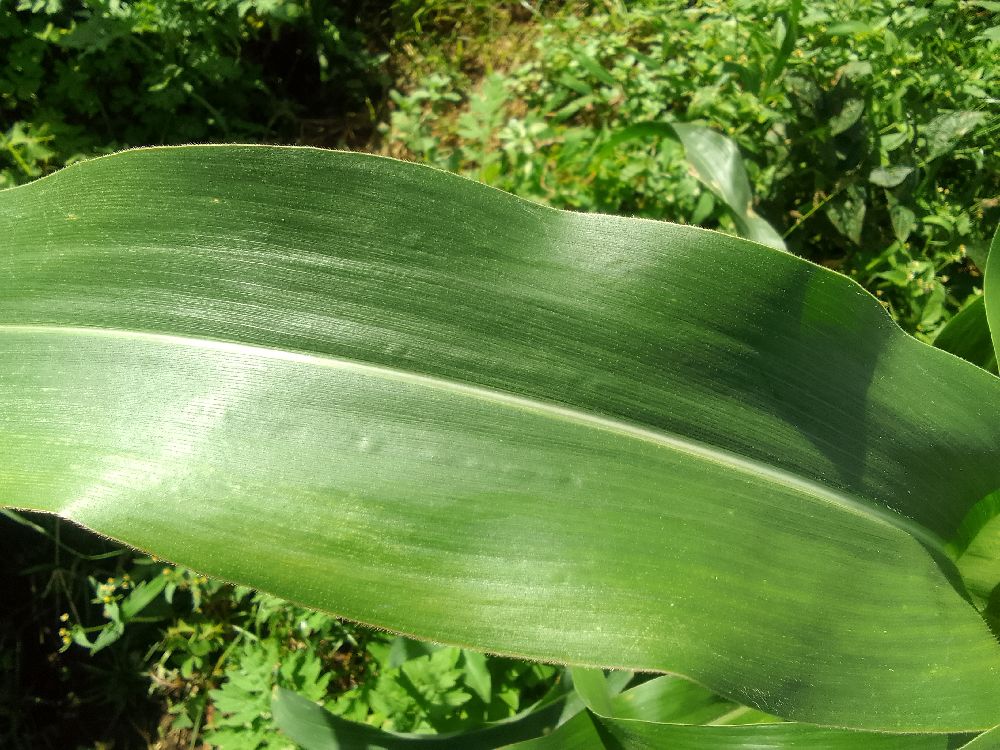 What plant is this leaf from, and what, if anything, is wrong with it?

maize, healthy
